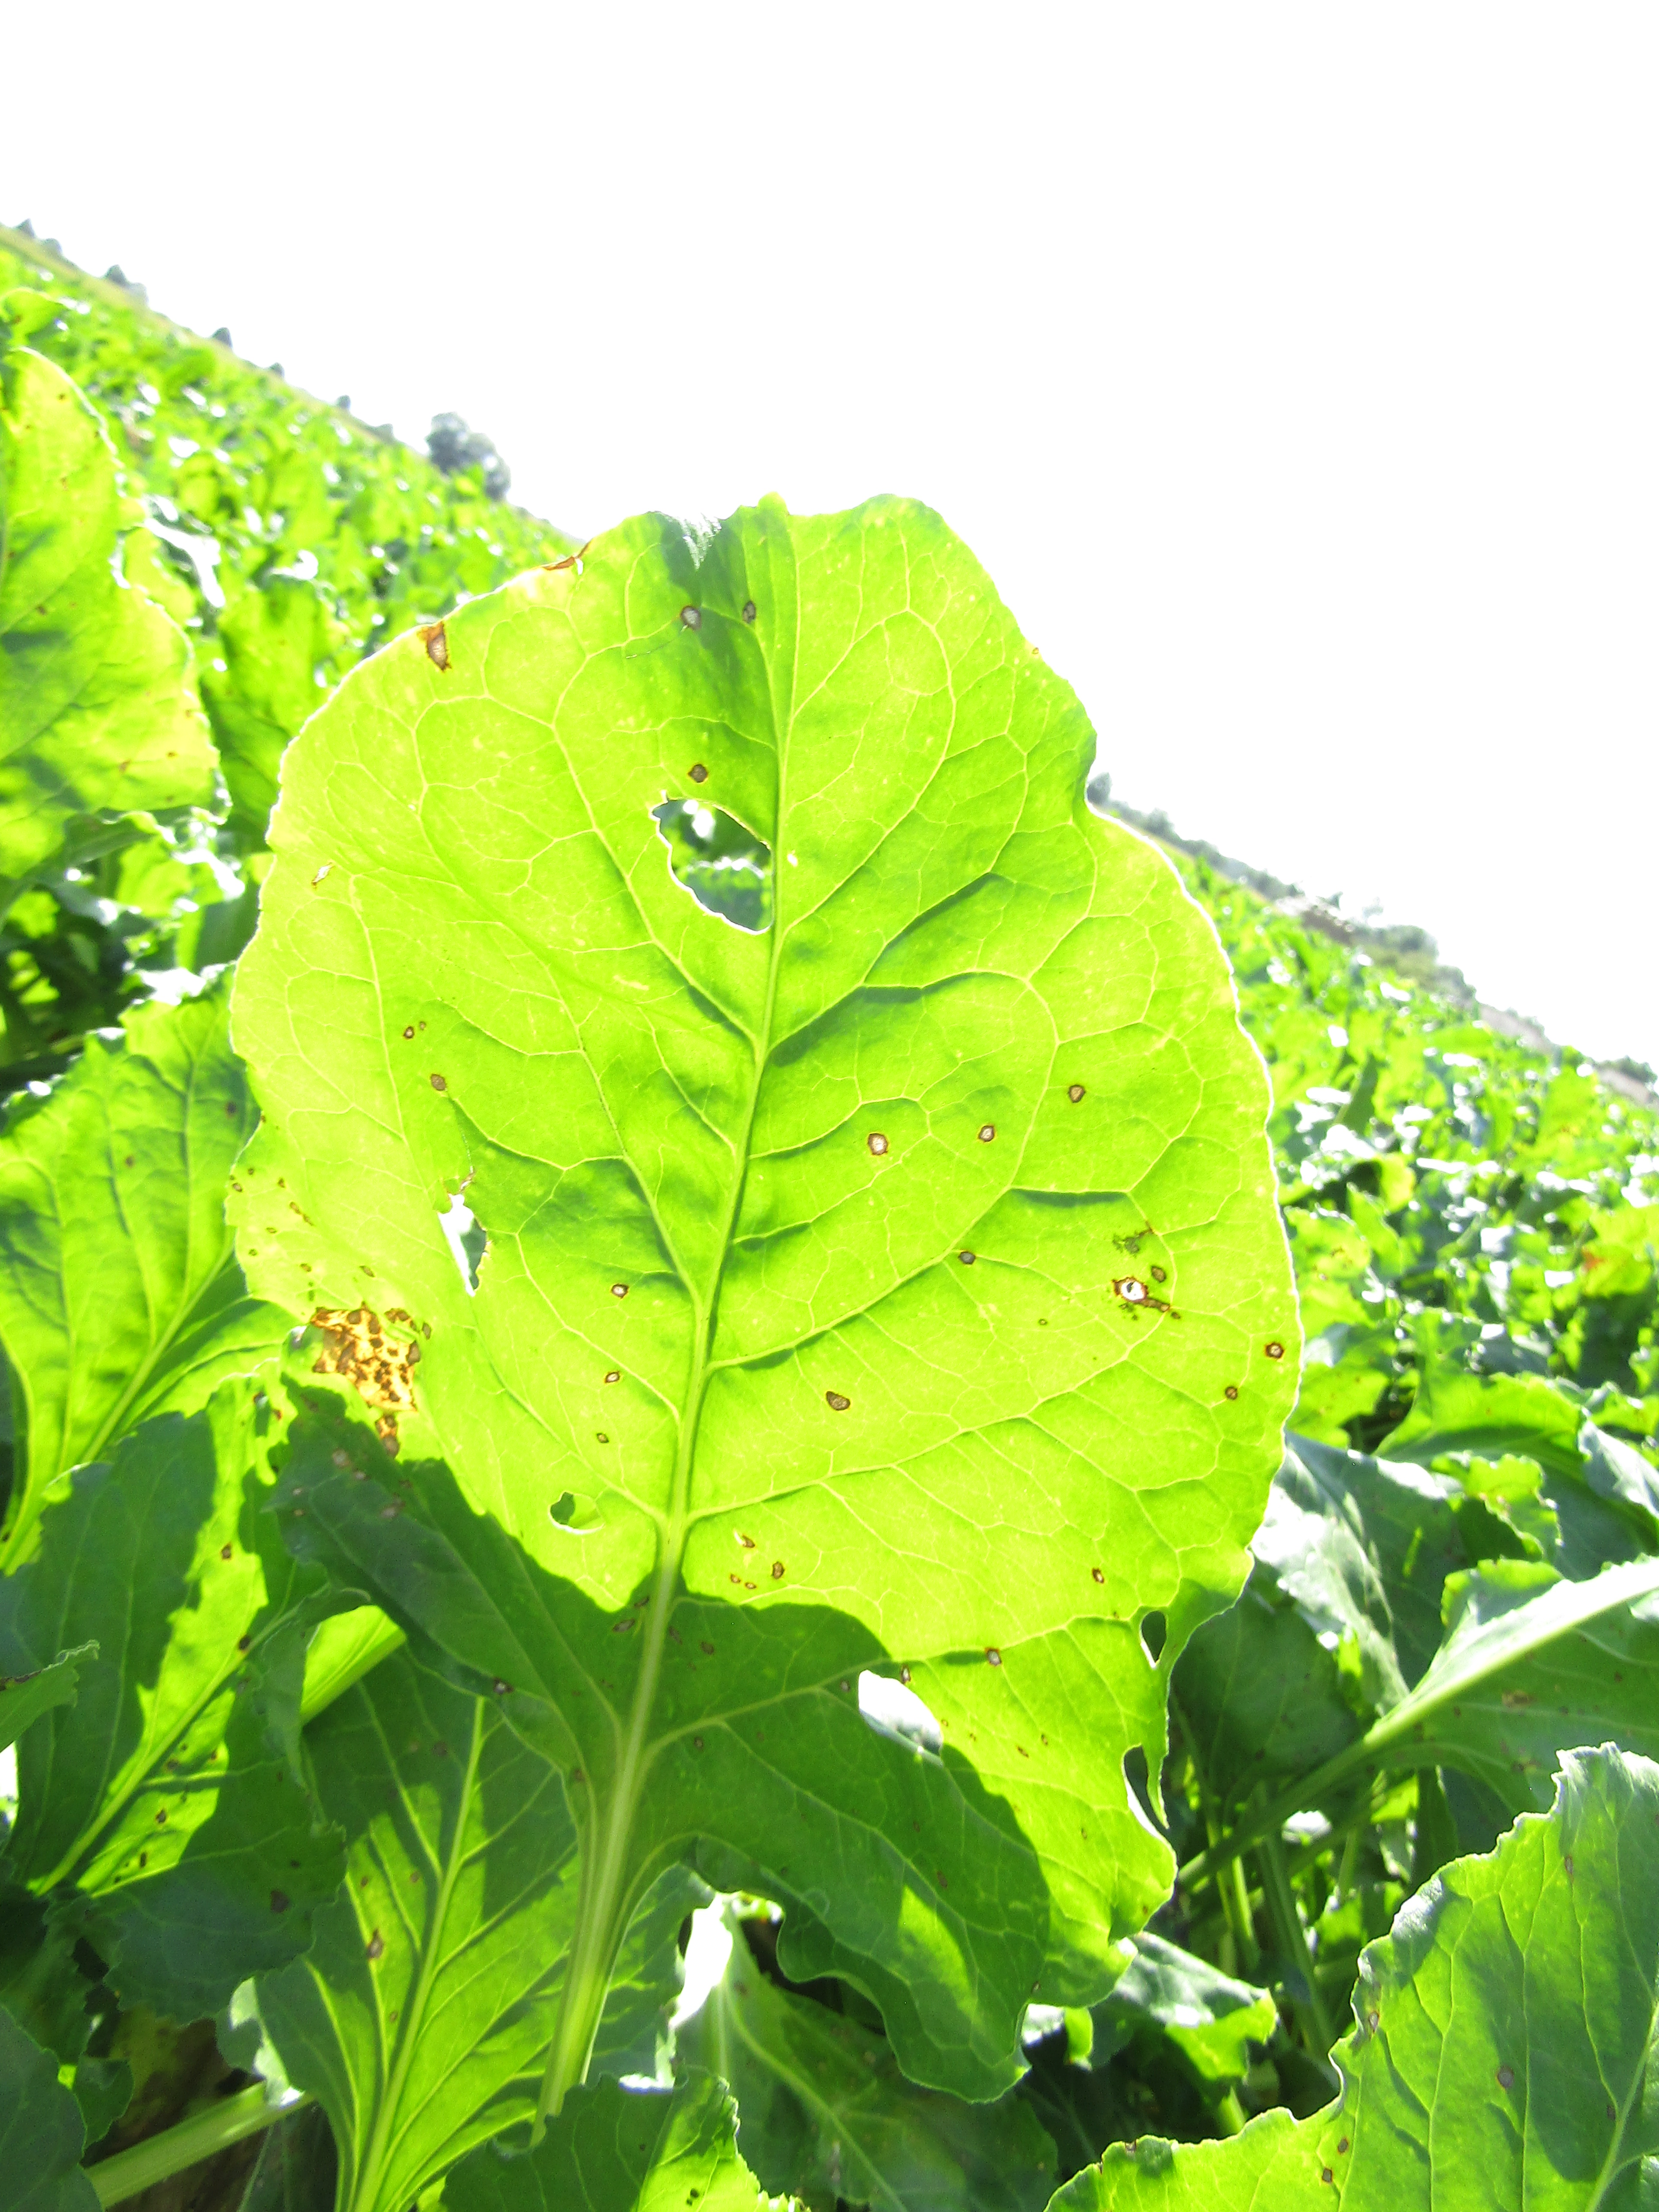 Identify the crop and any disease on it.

beet, cercospora
